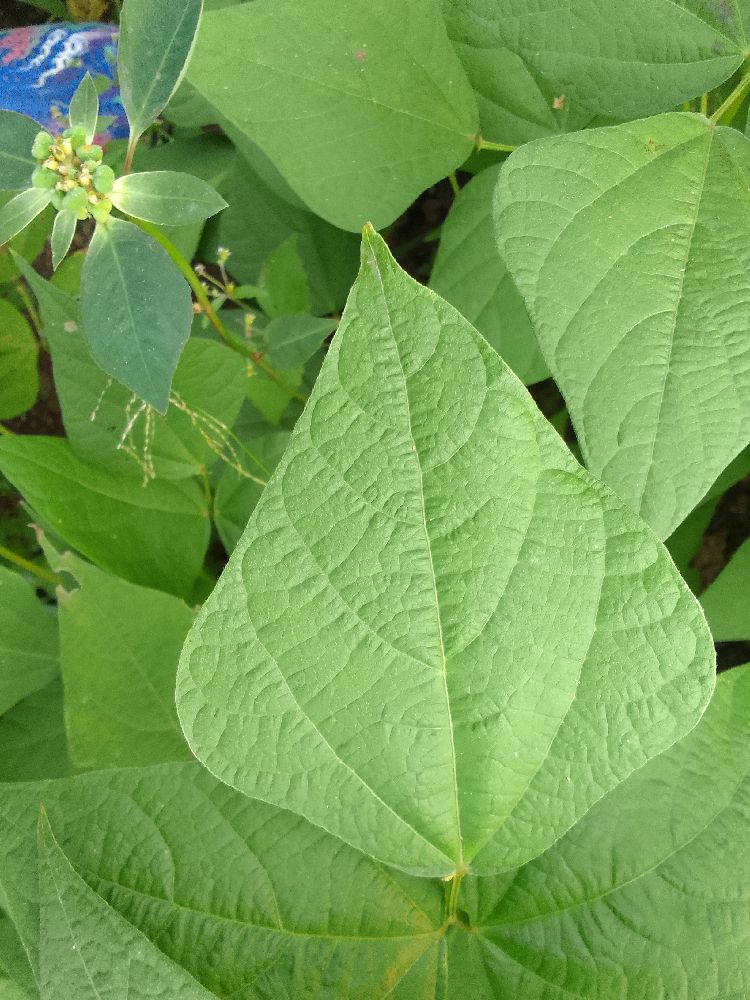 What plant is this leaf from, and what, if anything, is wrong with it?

common bean, healthy
